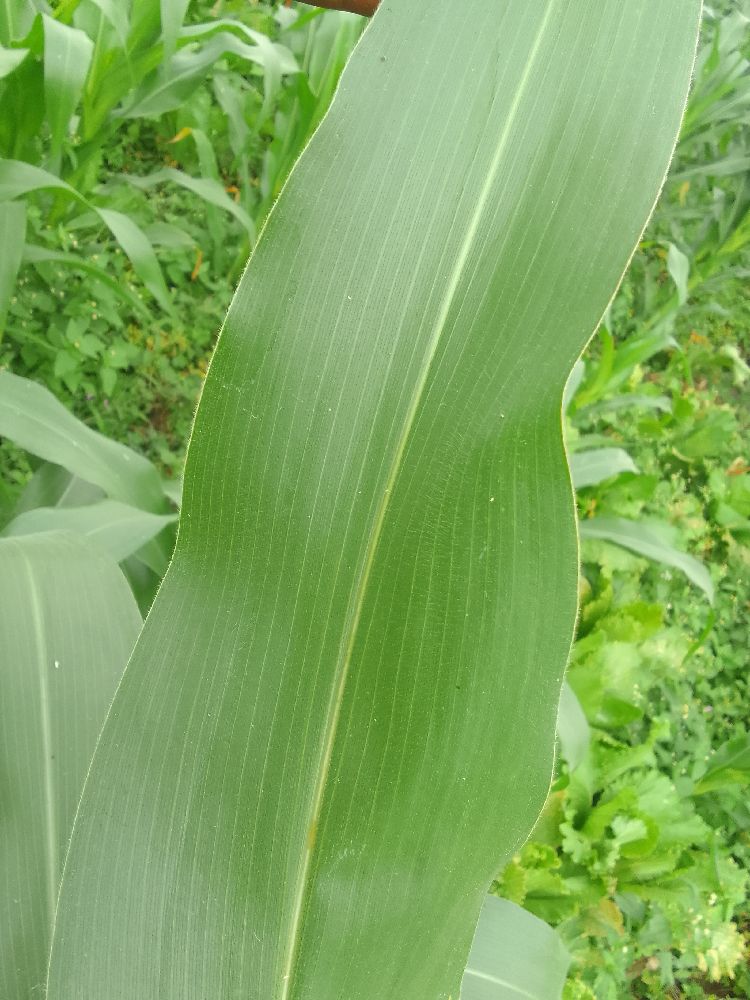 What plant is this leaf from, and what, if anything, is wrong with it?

maize, healthy
